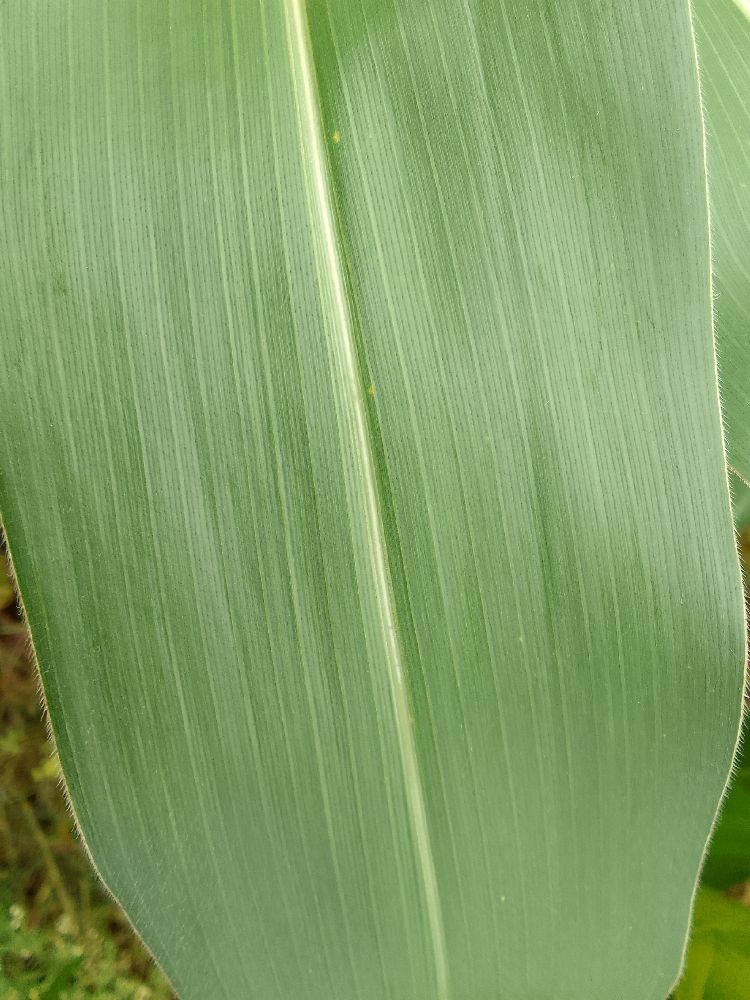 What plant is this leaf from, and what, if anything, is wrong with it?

maize, healthy
